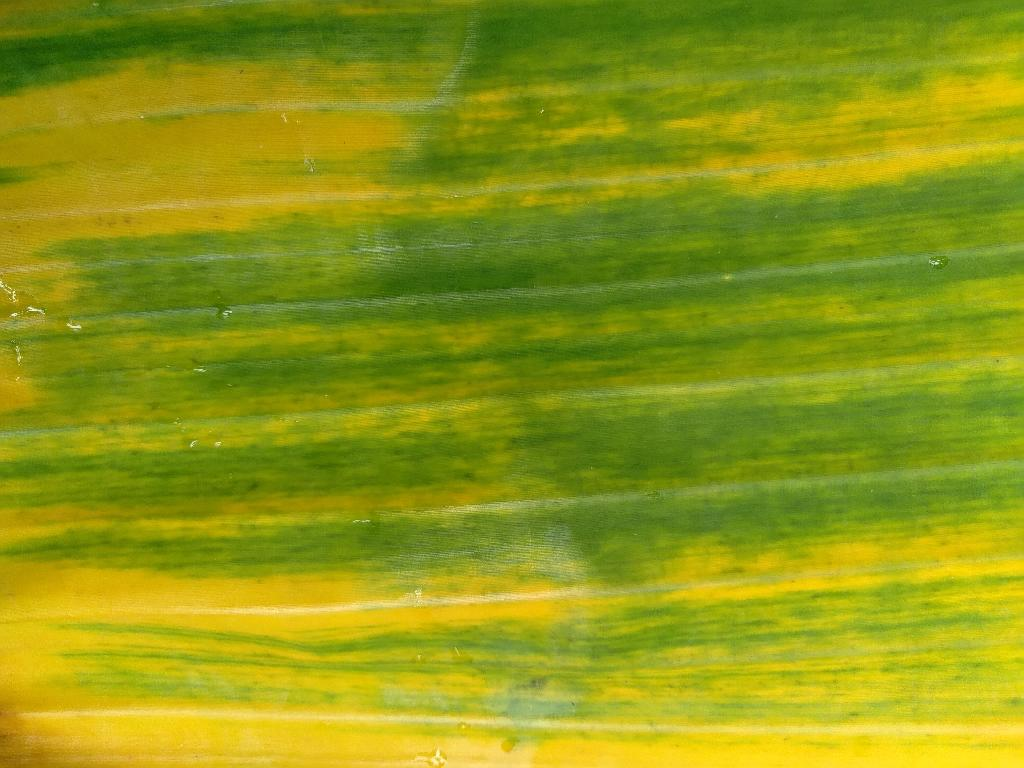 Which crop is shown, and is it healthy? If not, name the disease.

banana, fusarium wilt race 1
